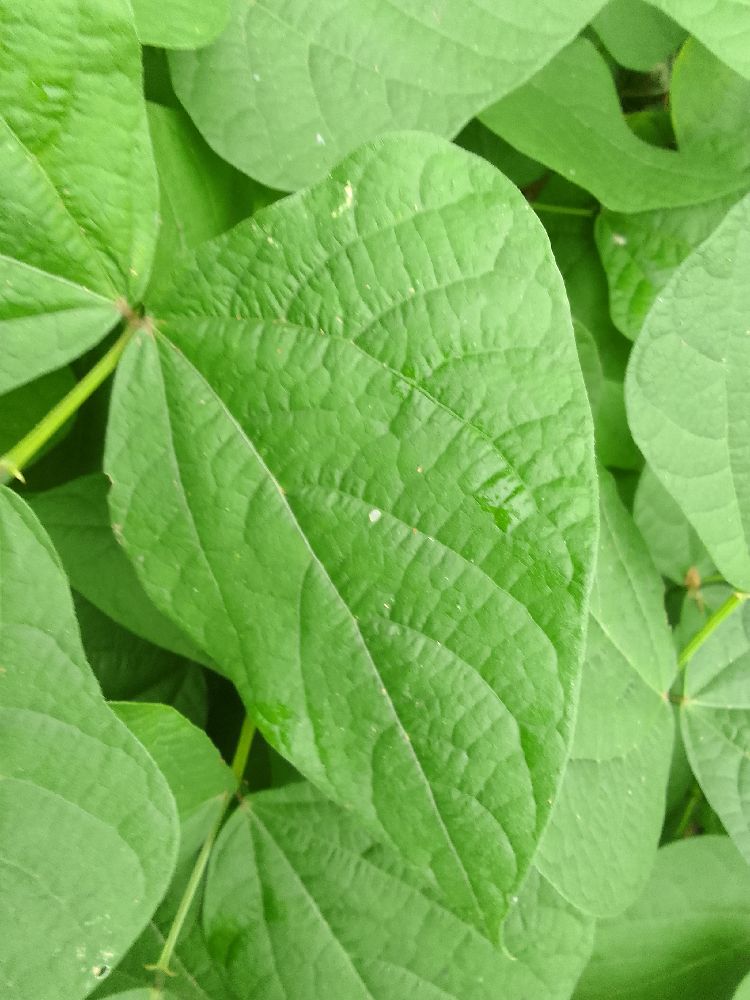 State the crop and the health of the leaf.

common bean, healthy
